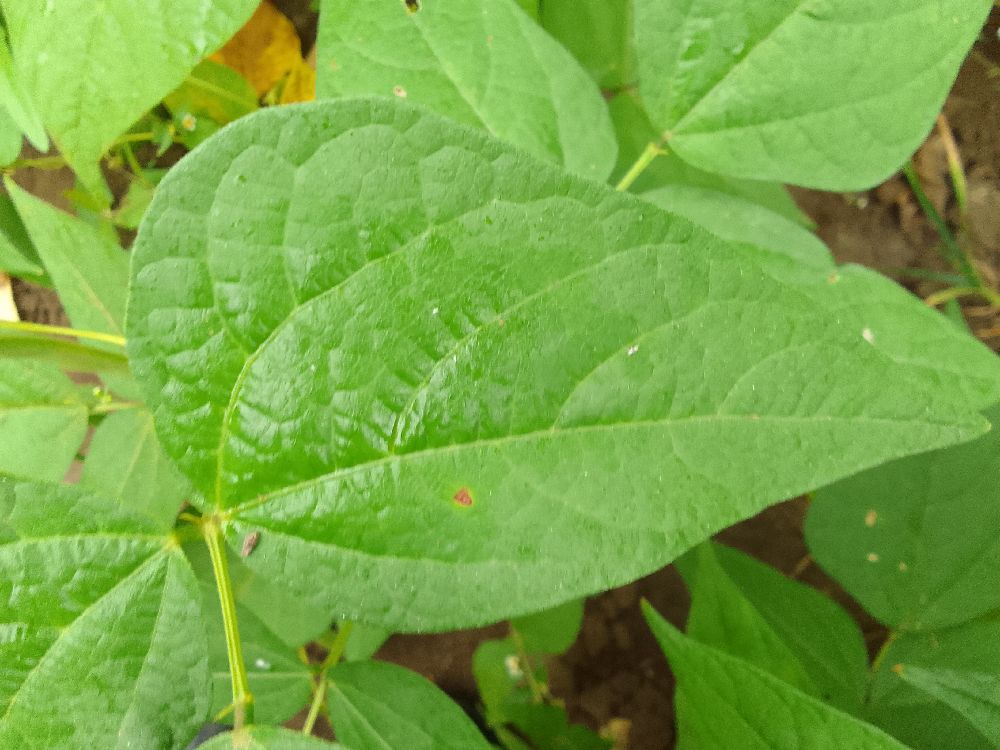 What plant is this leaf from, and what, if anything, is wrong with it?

common bean, healthy
